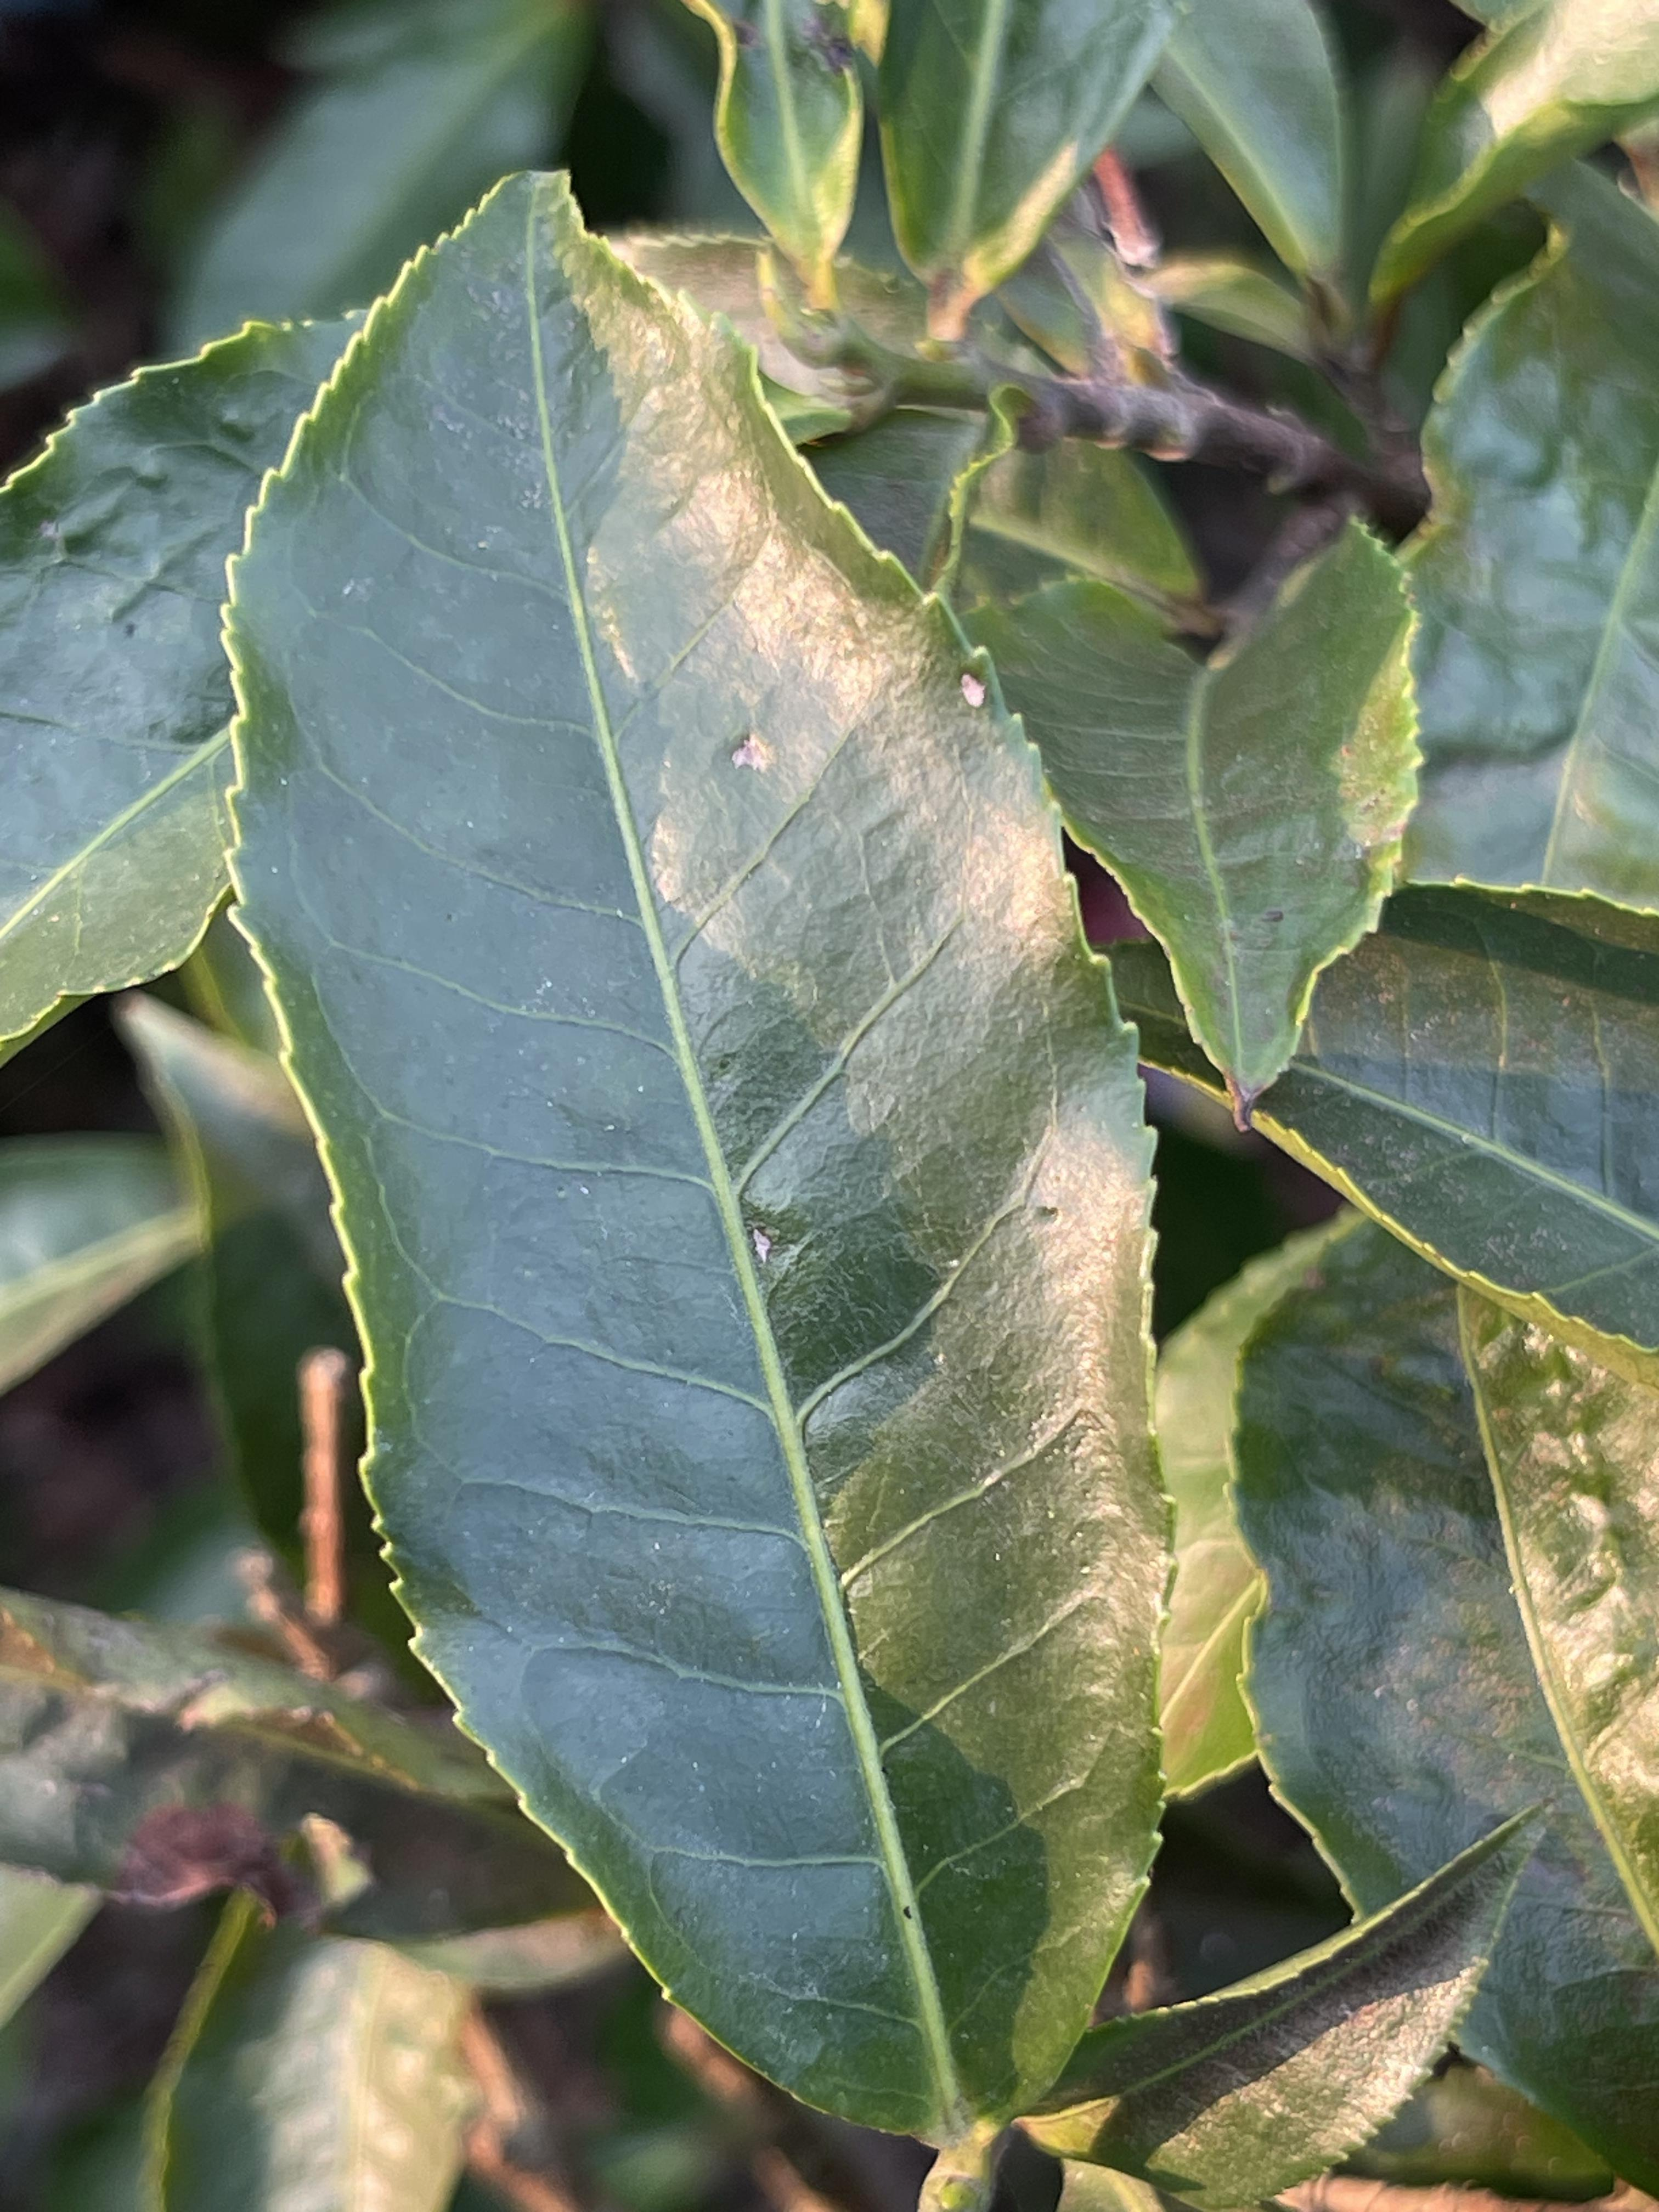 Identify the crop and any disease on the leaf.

tea, healthy leaf
